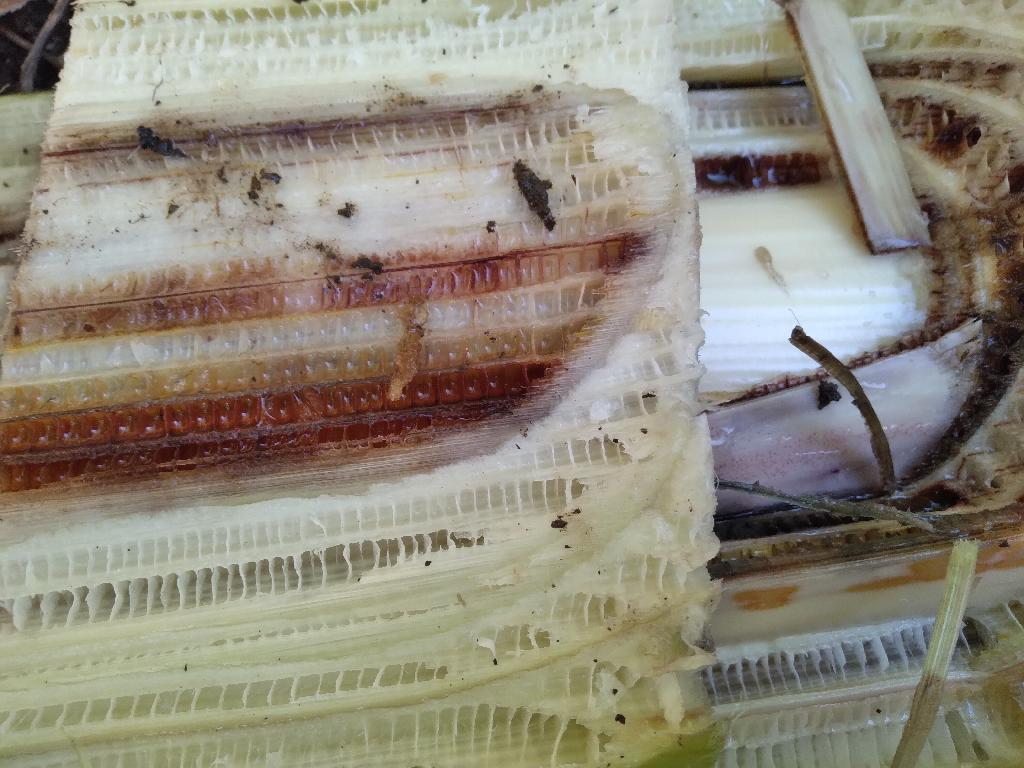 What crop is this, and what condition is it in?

banana, fusarium wilt race 1
